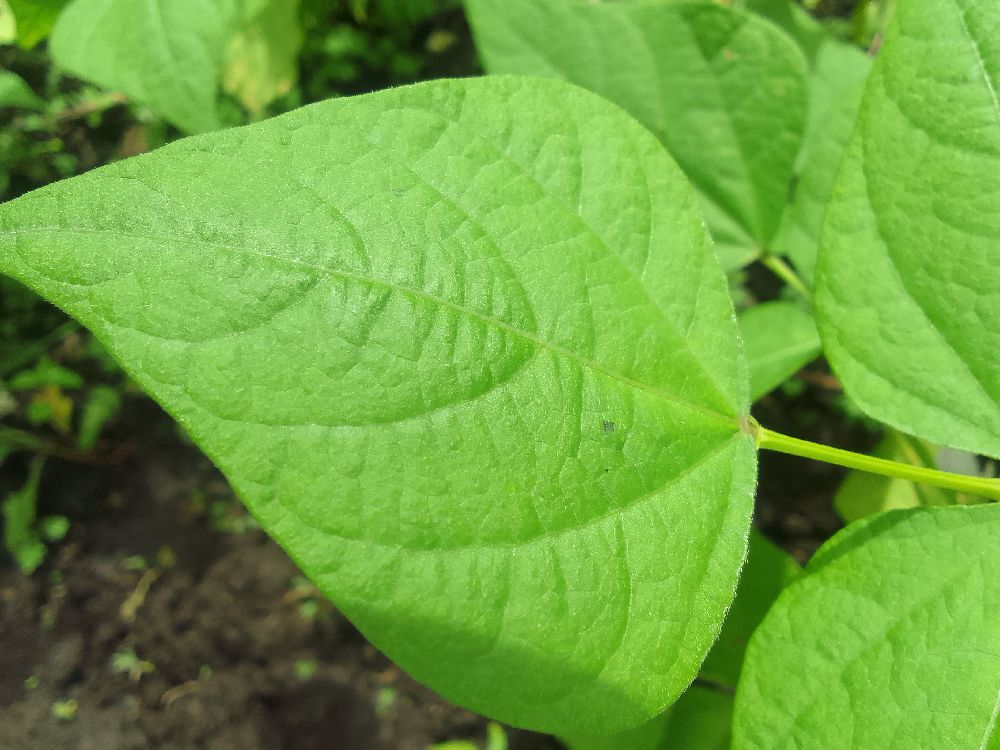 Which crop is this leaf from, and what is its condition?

common bean, healthy
